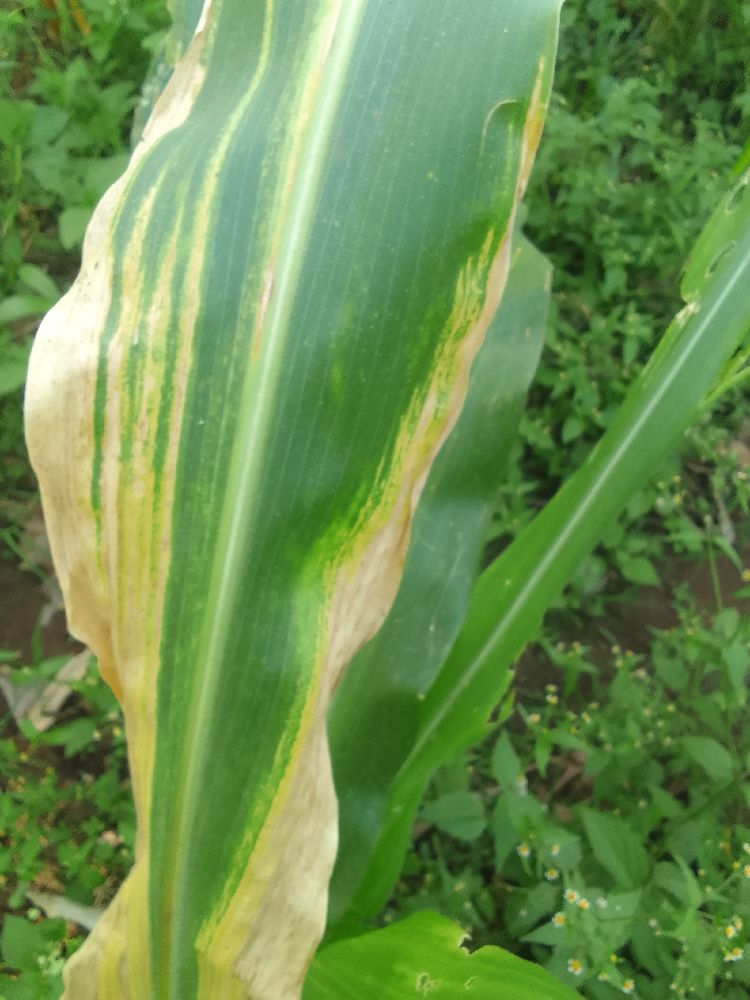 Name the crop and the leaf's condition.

maize, maize lethal necrosis
